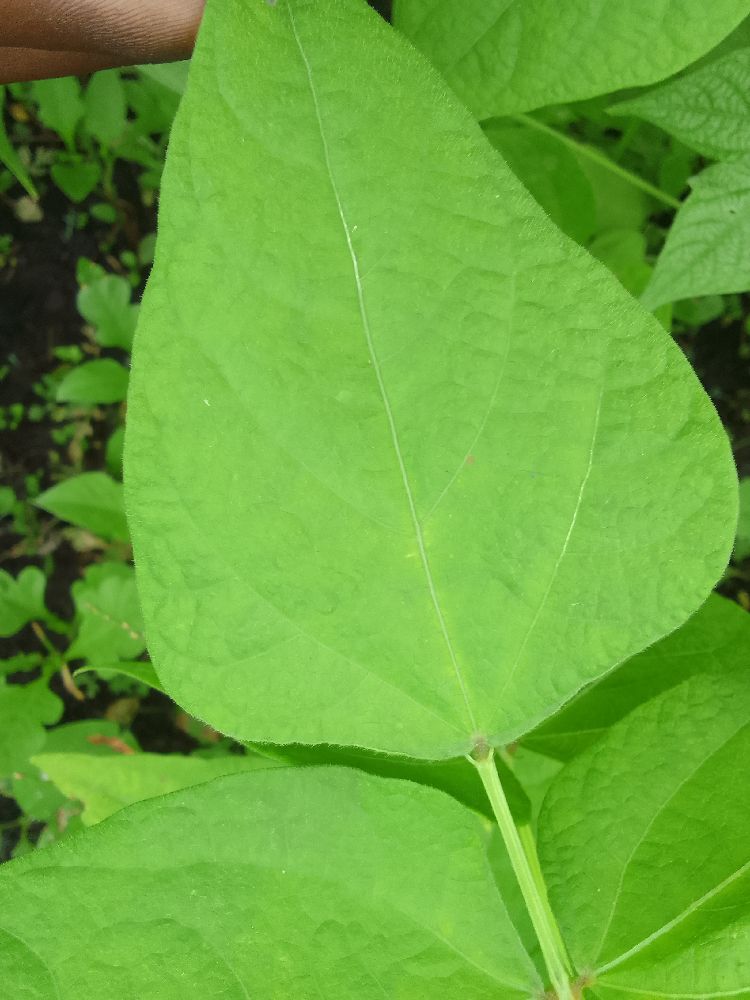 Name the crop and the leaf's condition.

common bean, healthy
